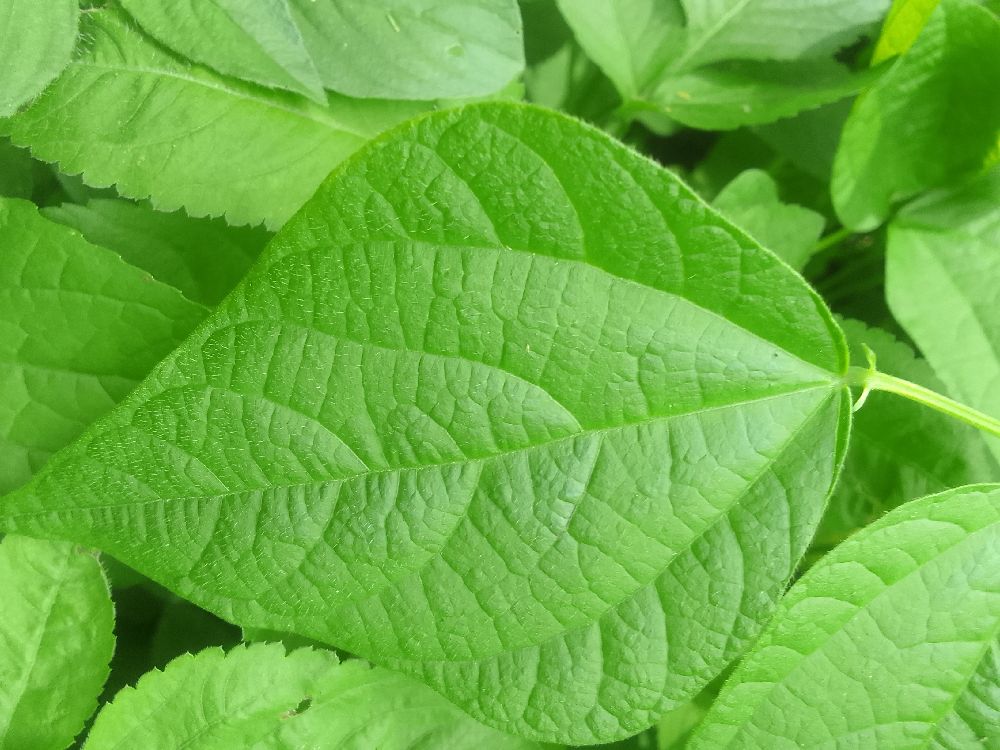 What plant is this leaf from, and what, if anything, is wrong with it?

common bean, healthy
